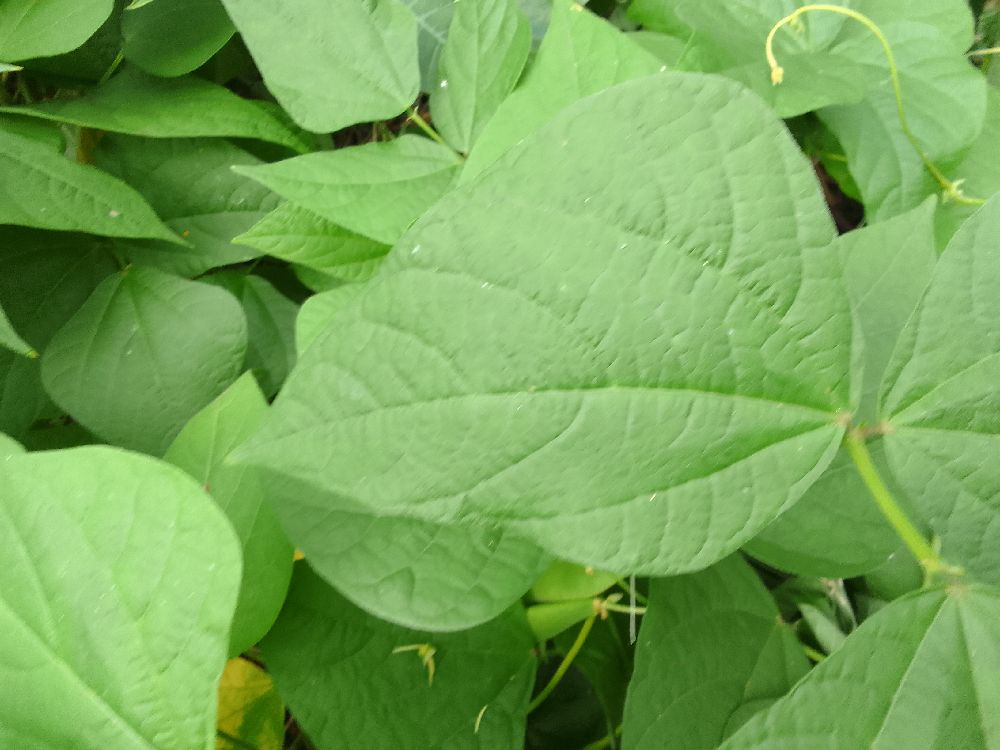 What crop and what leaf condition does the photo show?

common bean, healthy
